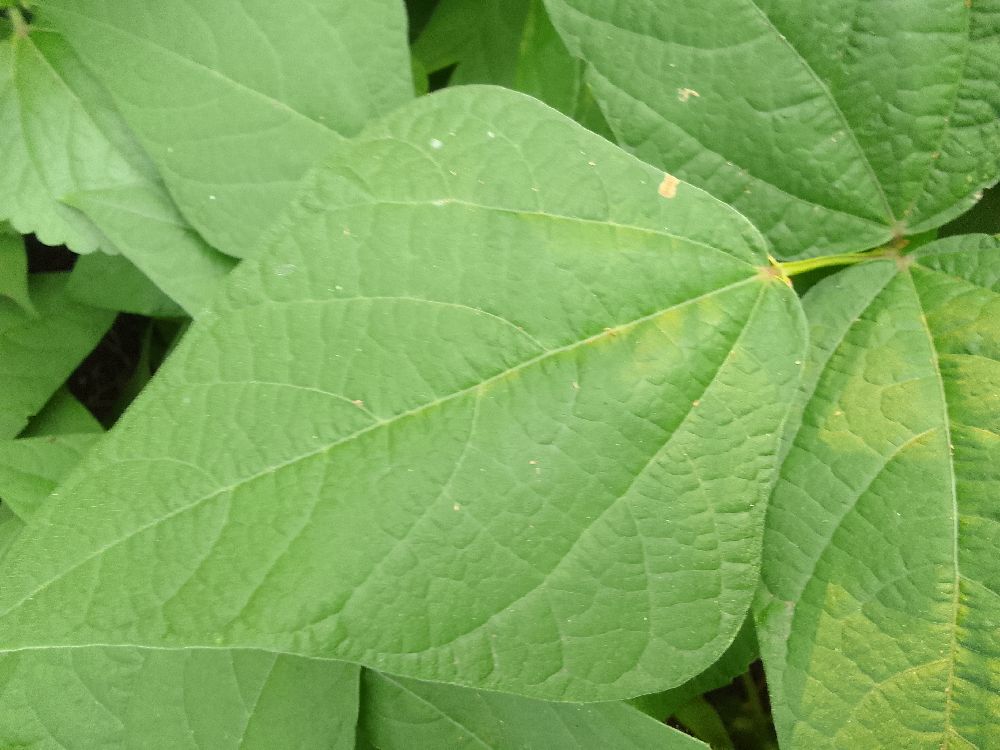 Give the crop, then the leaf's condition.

common bean, healthy
